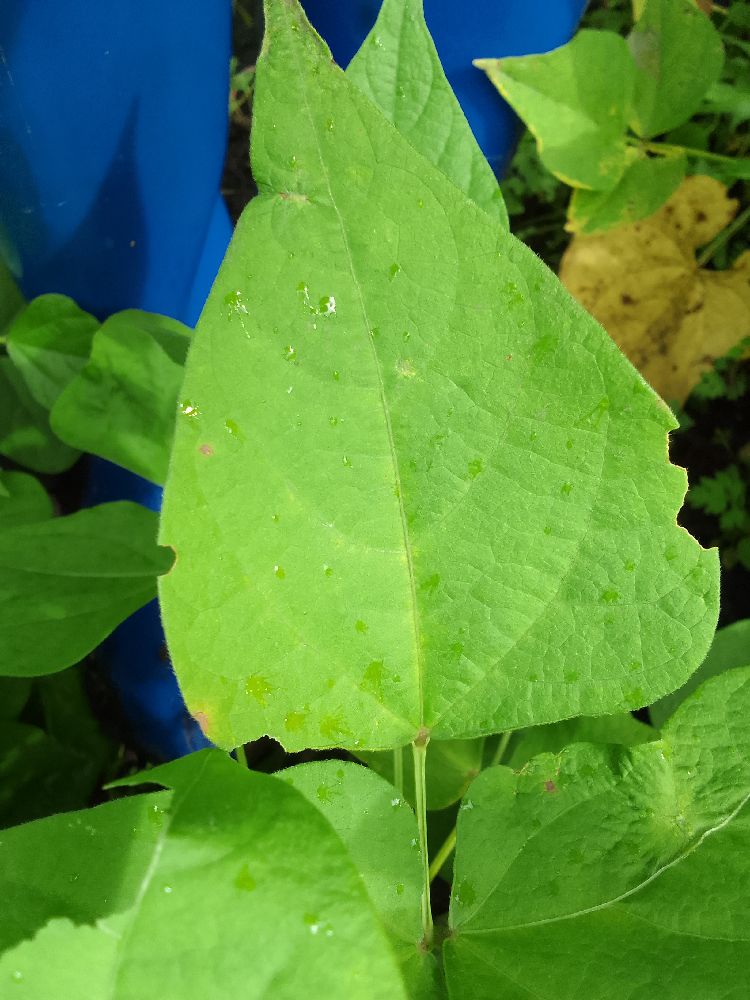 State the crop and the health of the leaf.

common bean, healthy
